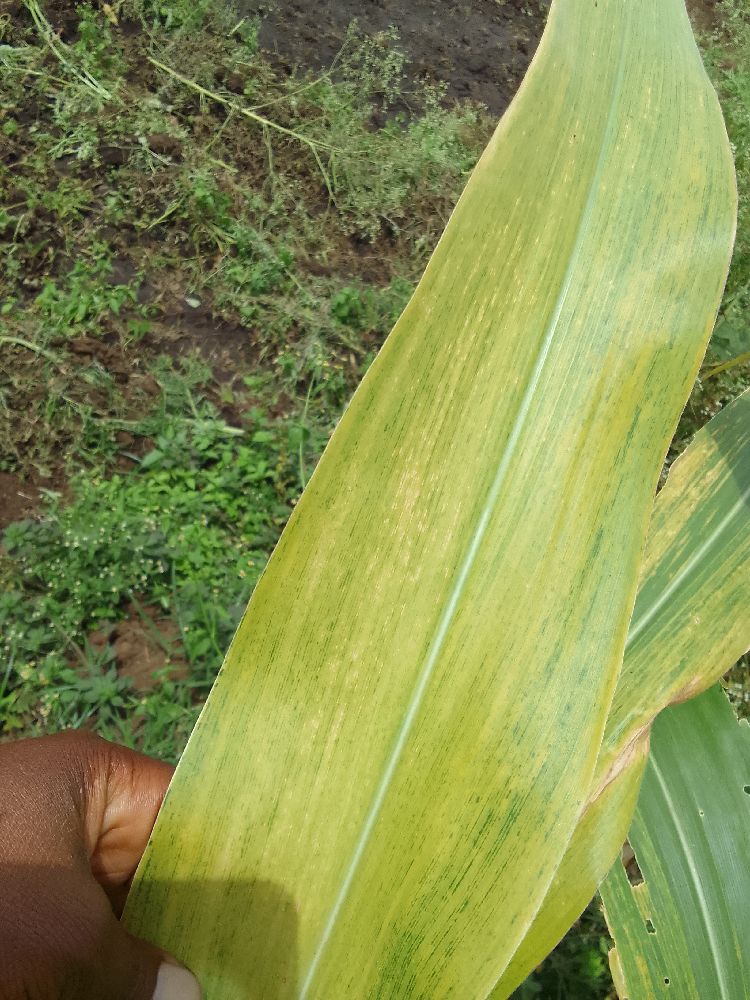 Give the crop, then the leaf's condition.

maize, maize lethal necrosis
